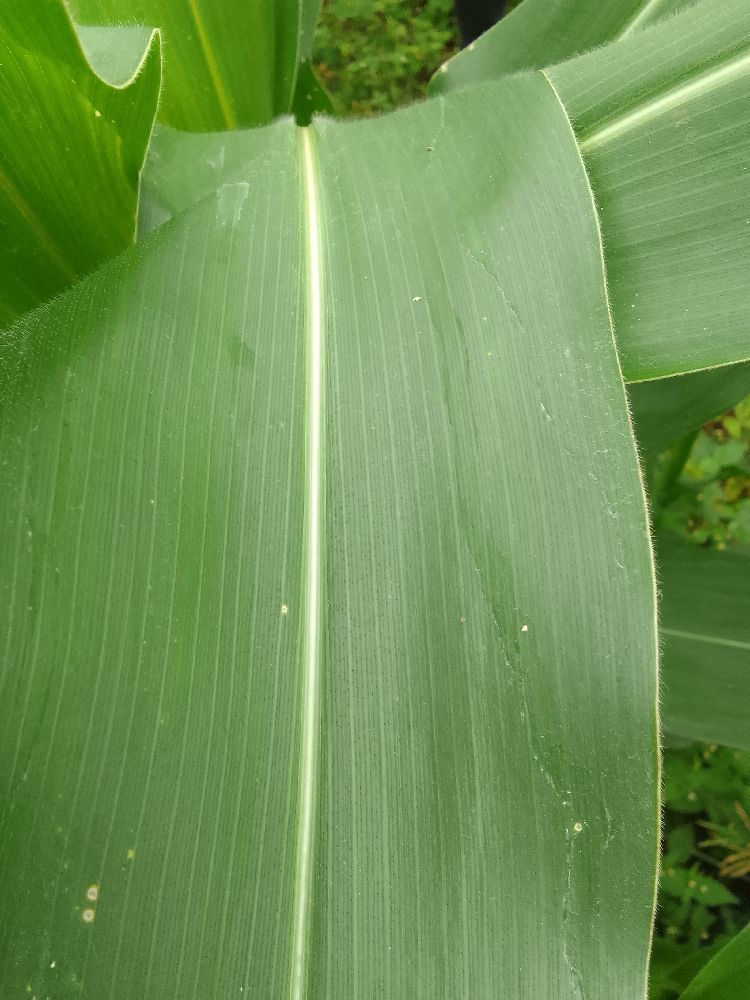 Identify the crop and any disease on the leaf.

maize, healthy
